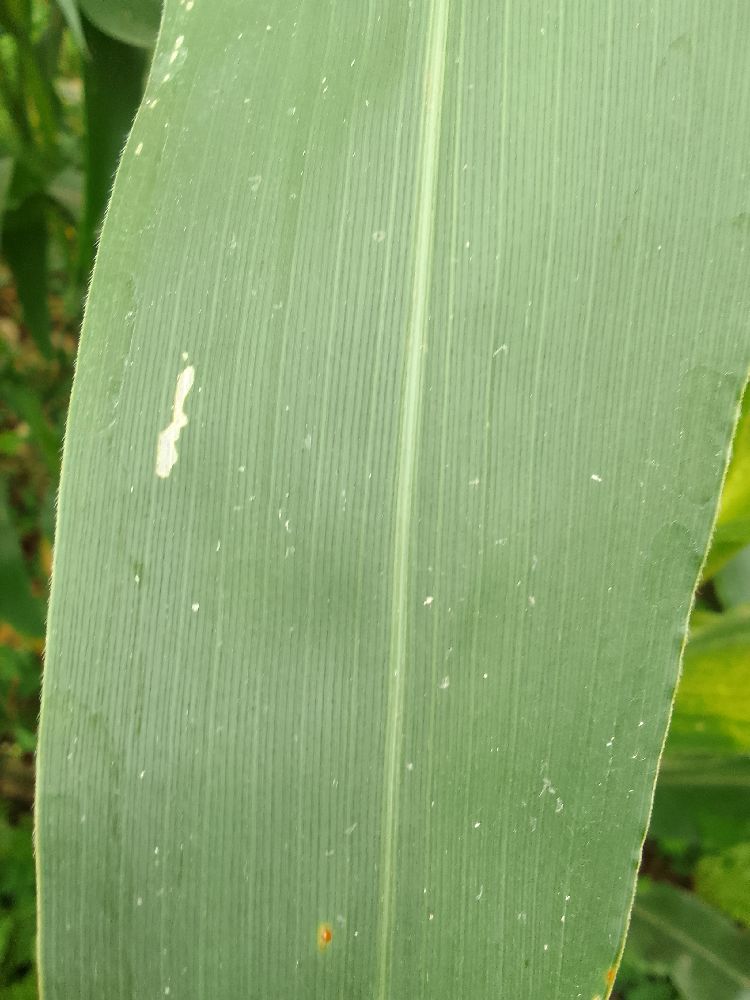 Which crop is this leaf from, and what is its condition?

maize, healthy
